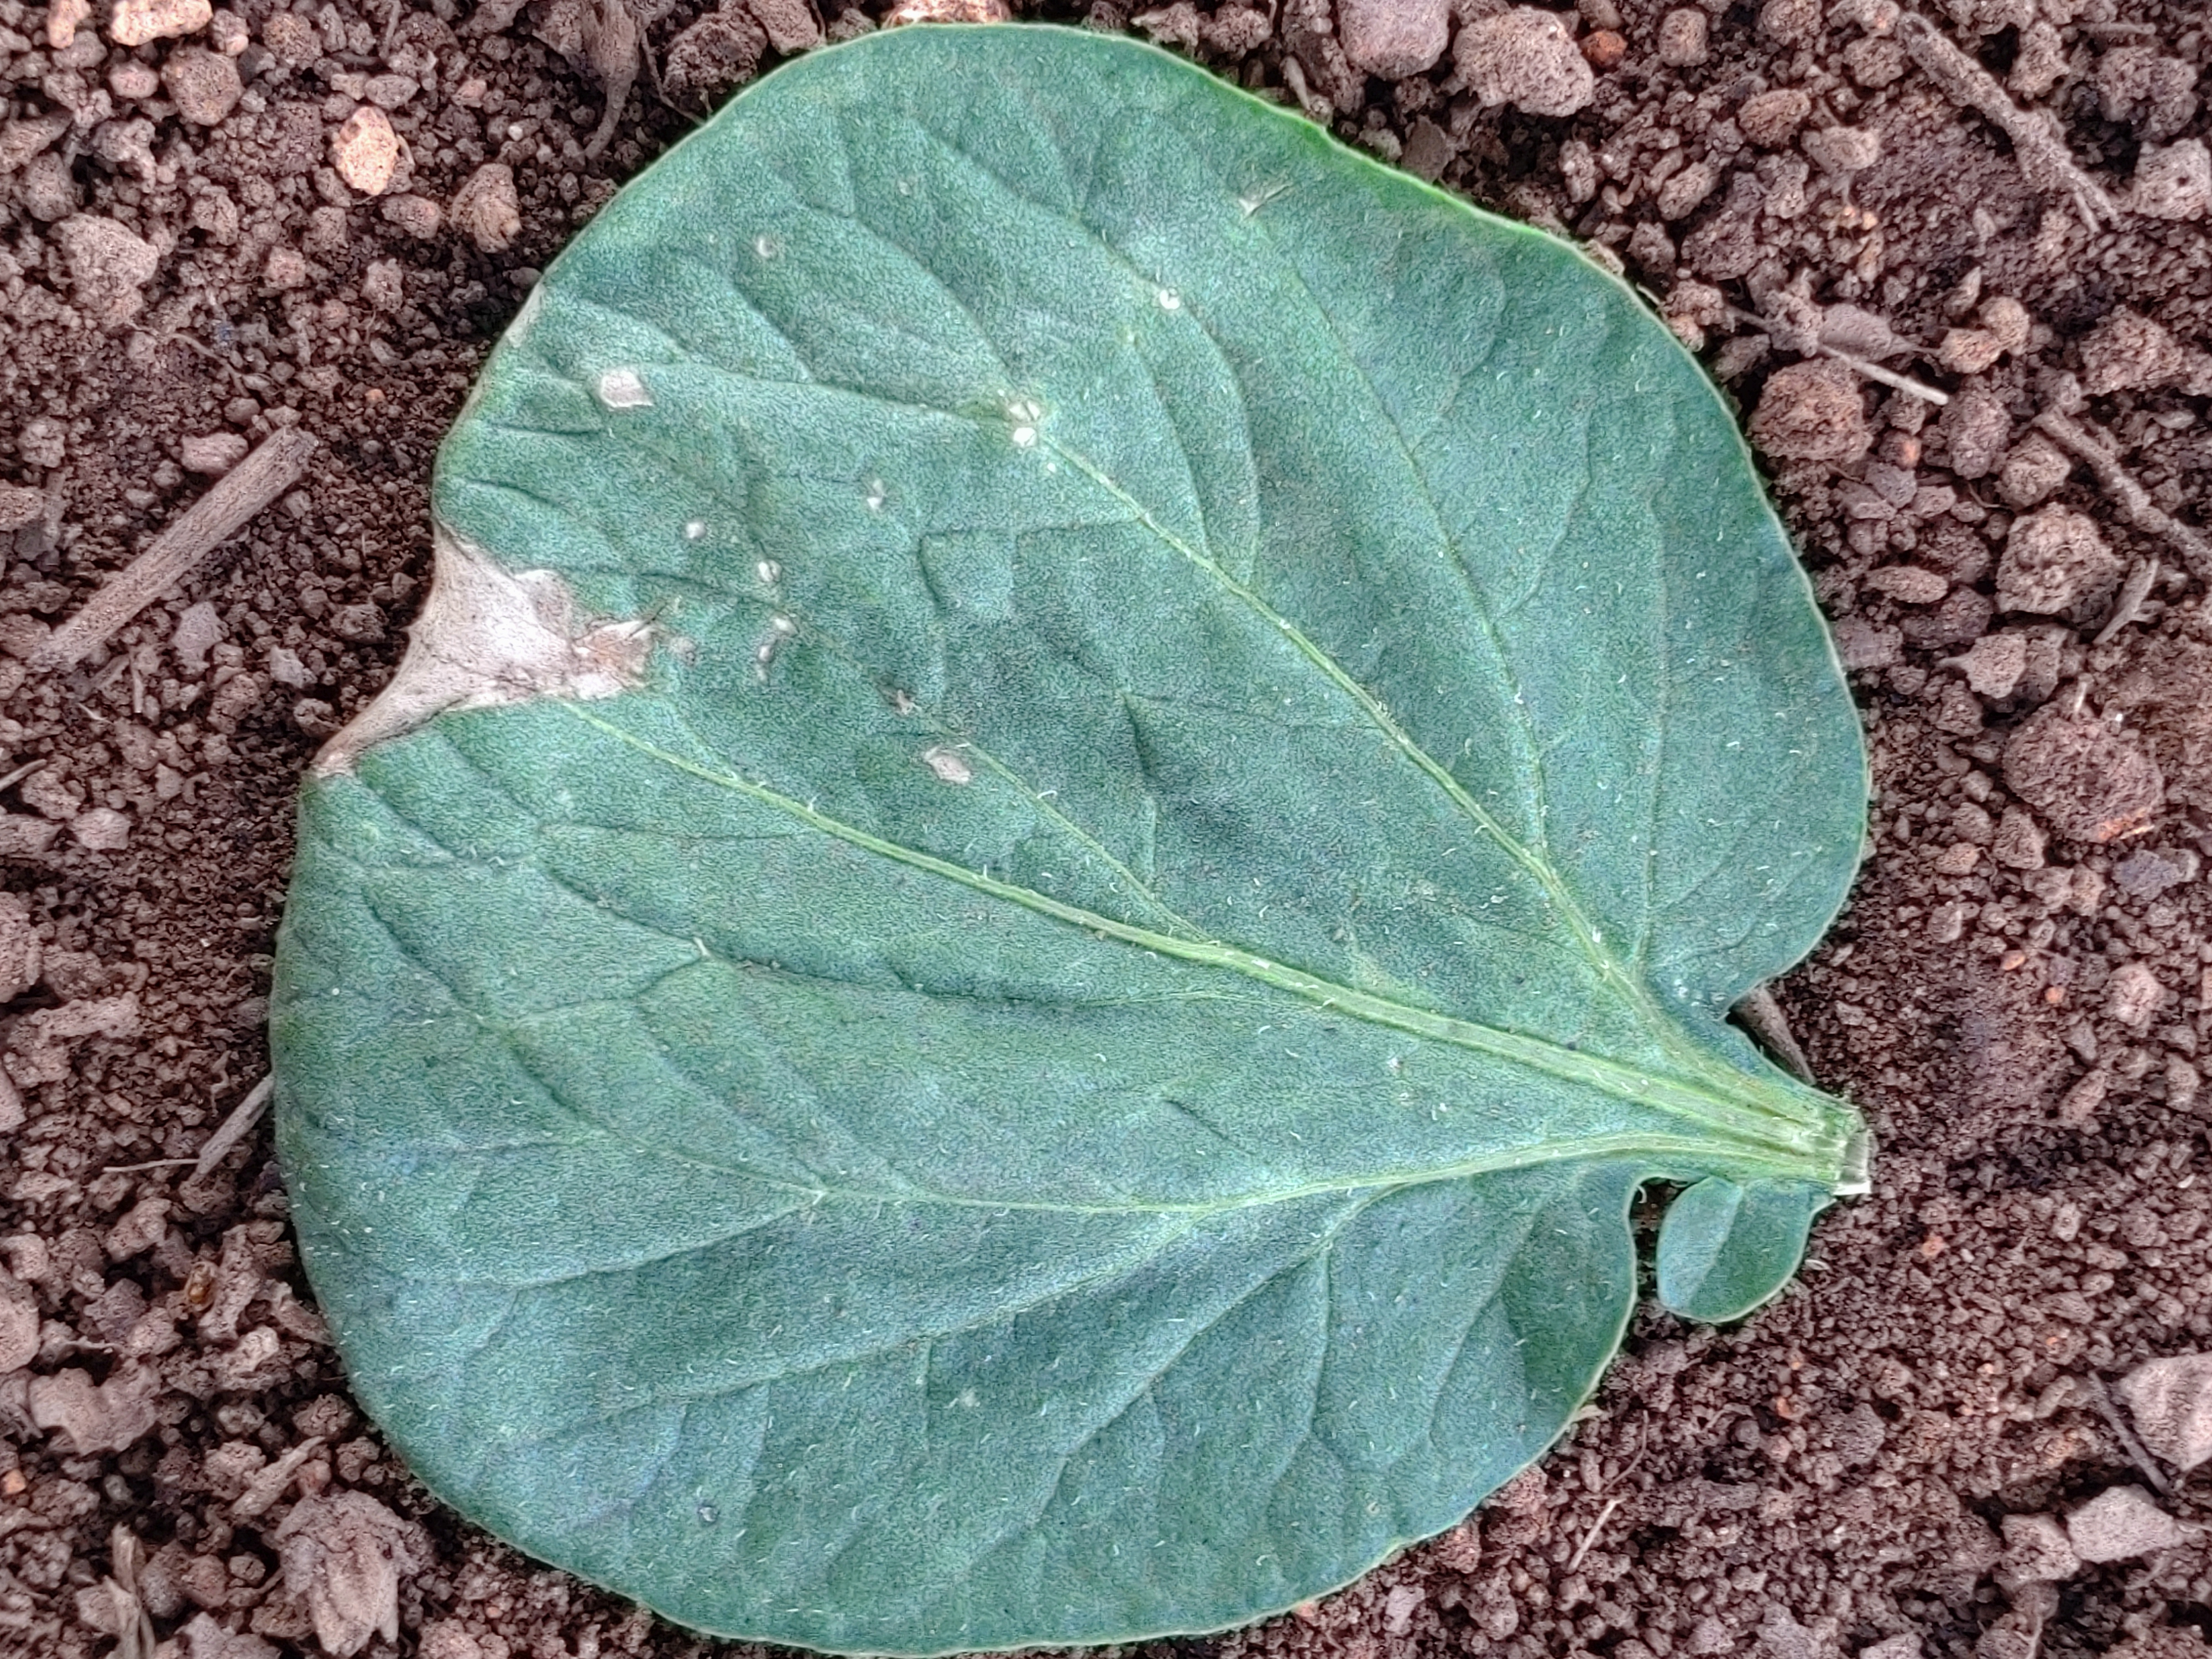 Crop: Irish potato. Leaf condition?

early blight
